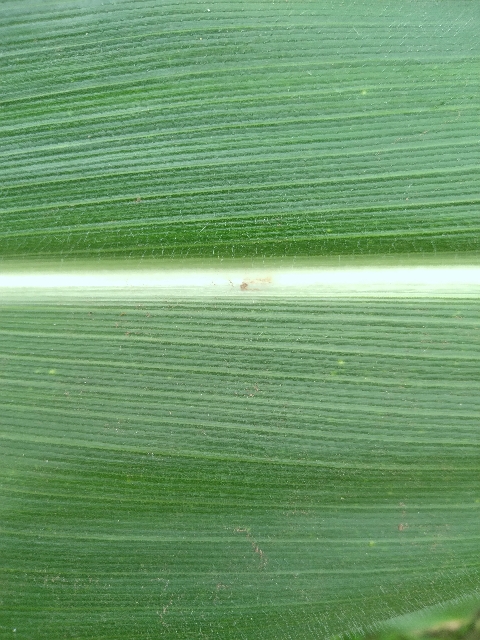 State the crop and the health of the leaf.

maize, healthy
